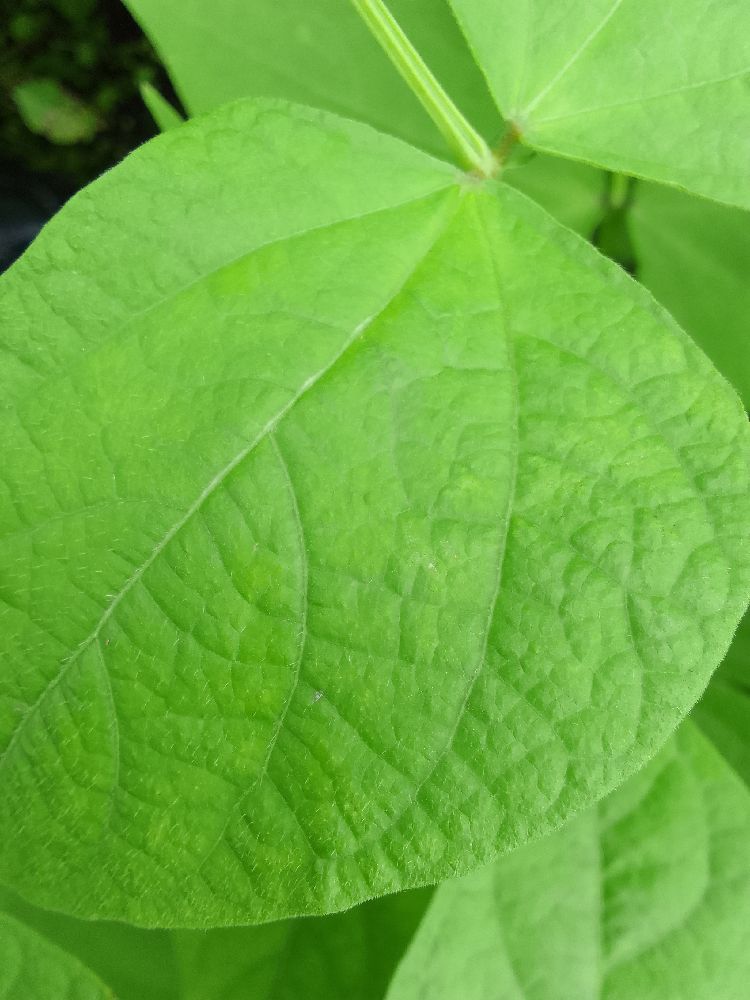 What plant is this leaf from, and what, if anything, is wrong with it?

common bean, healthy
